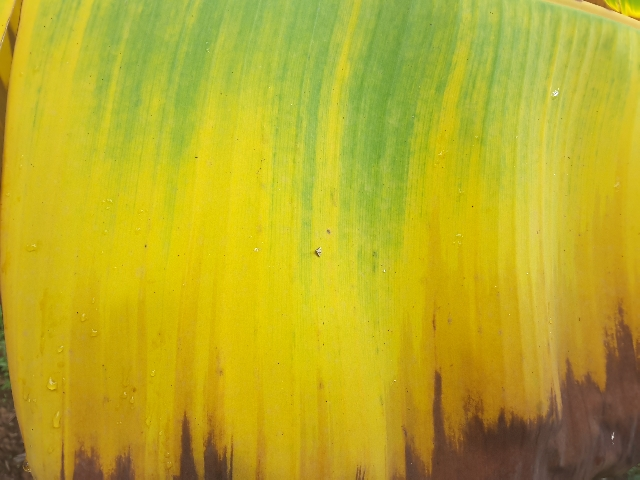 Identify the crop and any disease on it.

banana, fusarium wilt race 1
